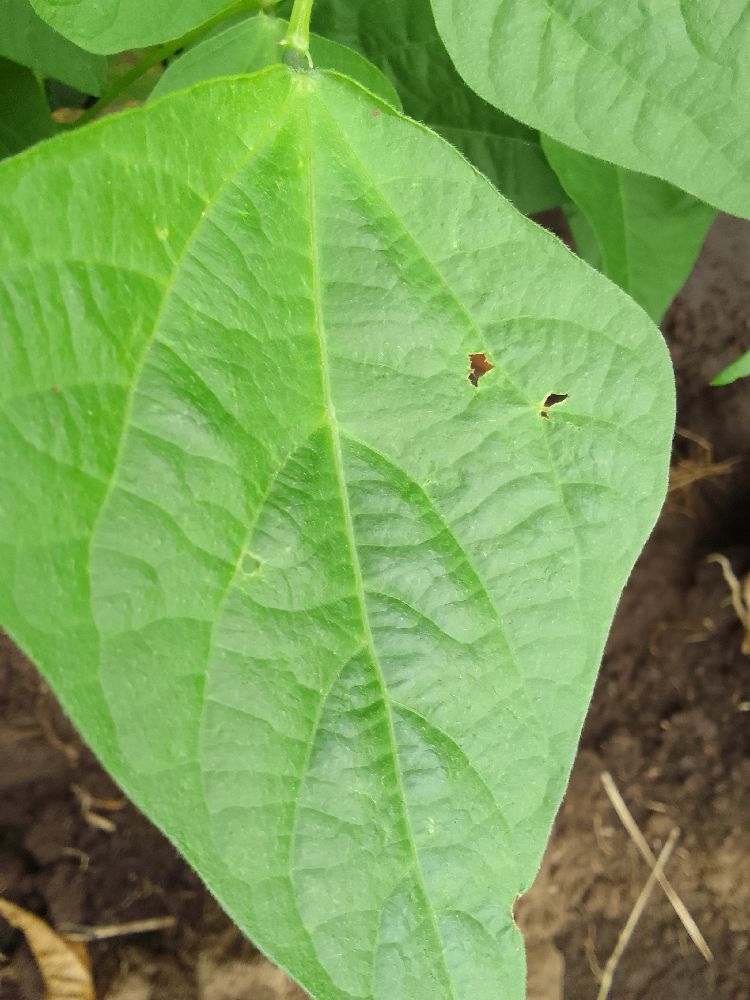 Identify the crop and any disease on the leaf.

common bean, healthy
